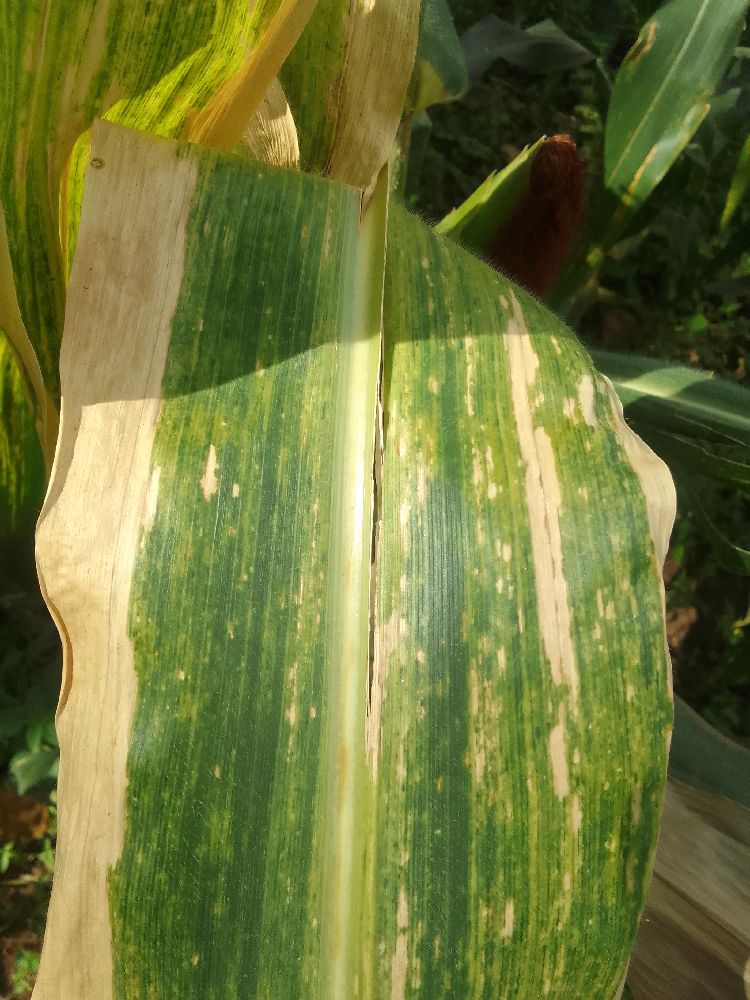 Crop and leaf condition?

maize, maize lethal necrosis
